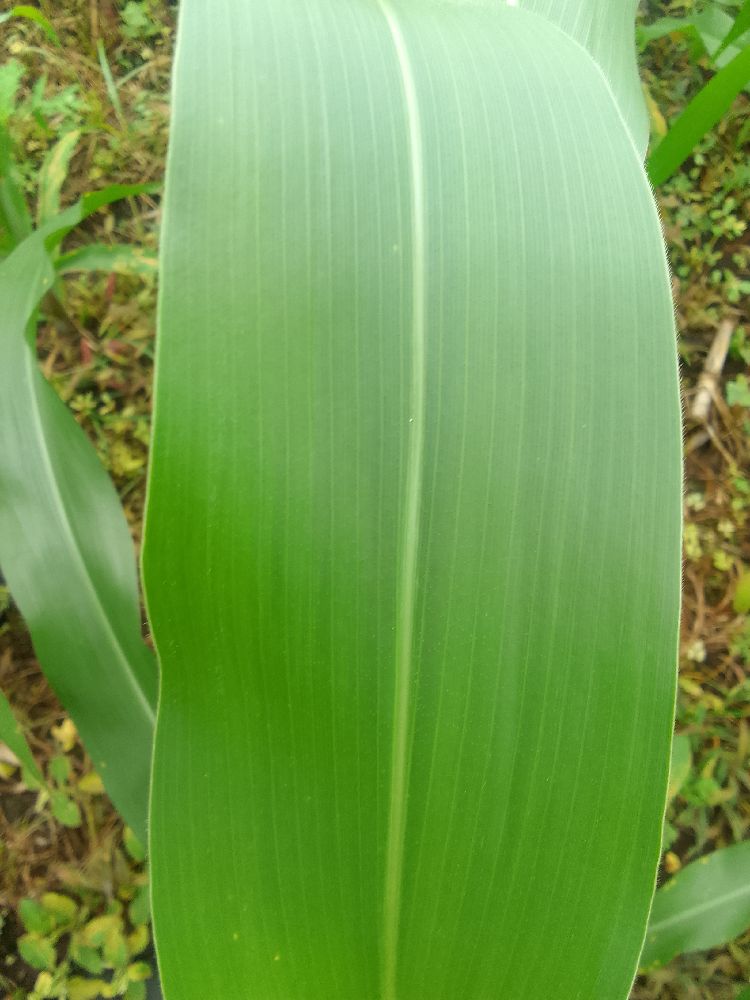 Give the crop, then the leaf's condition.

maize, healthy
